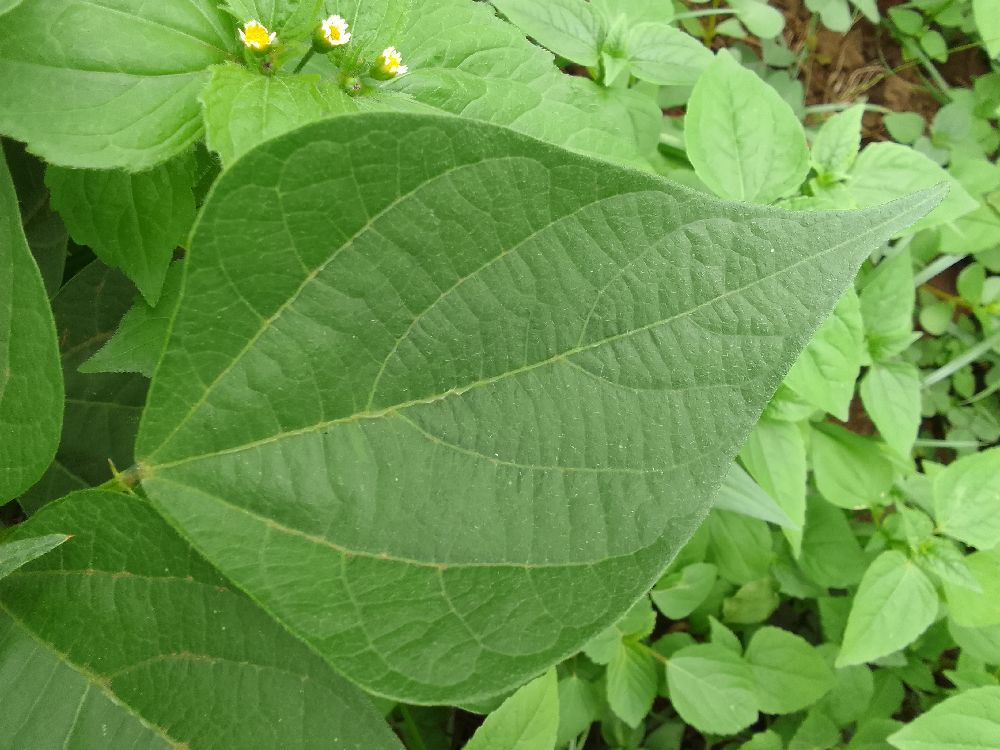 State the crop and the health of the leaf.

common bean, healthy
